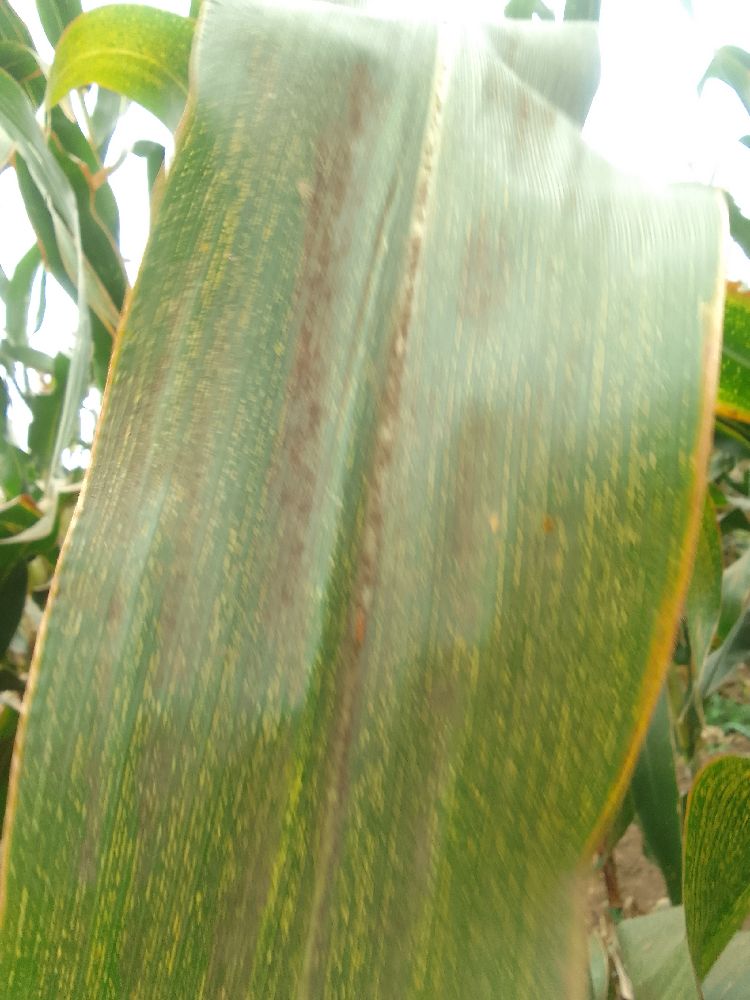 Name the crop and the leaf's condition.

maize, maize streak virus
